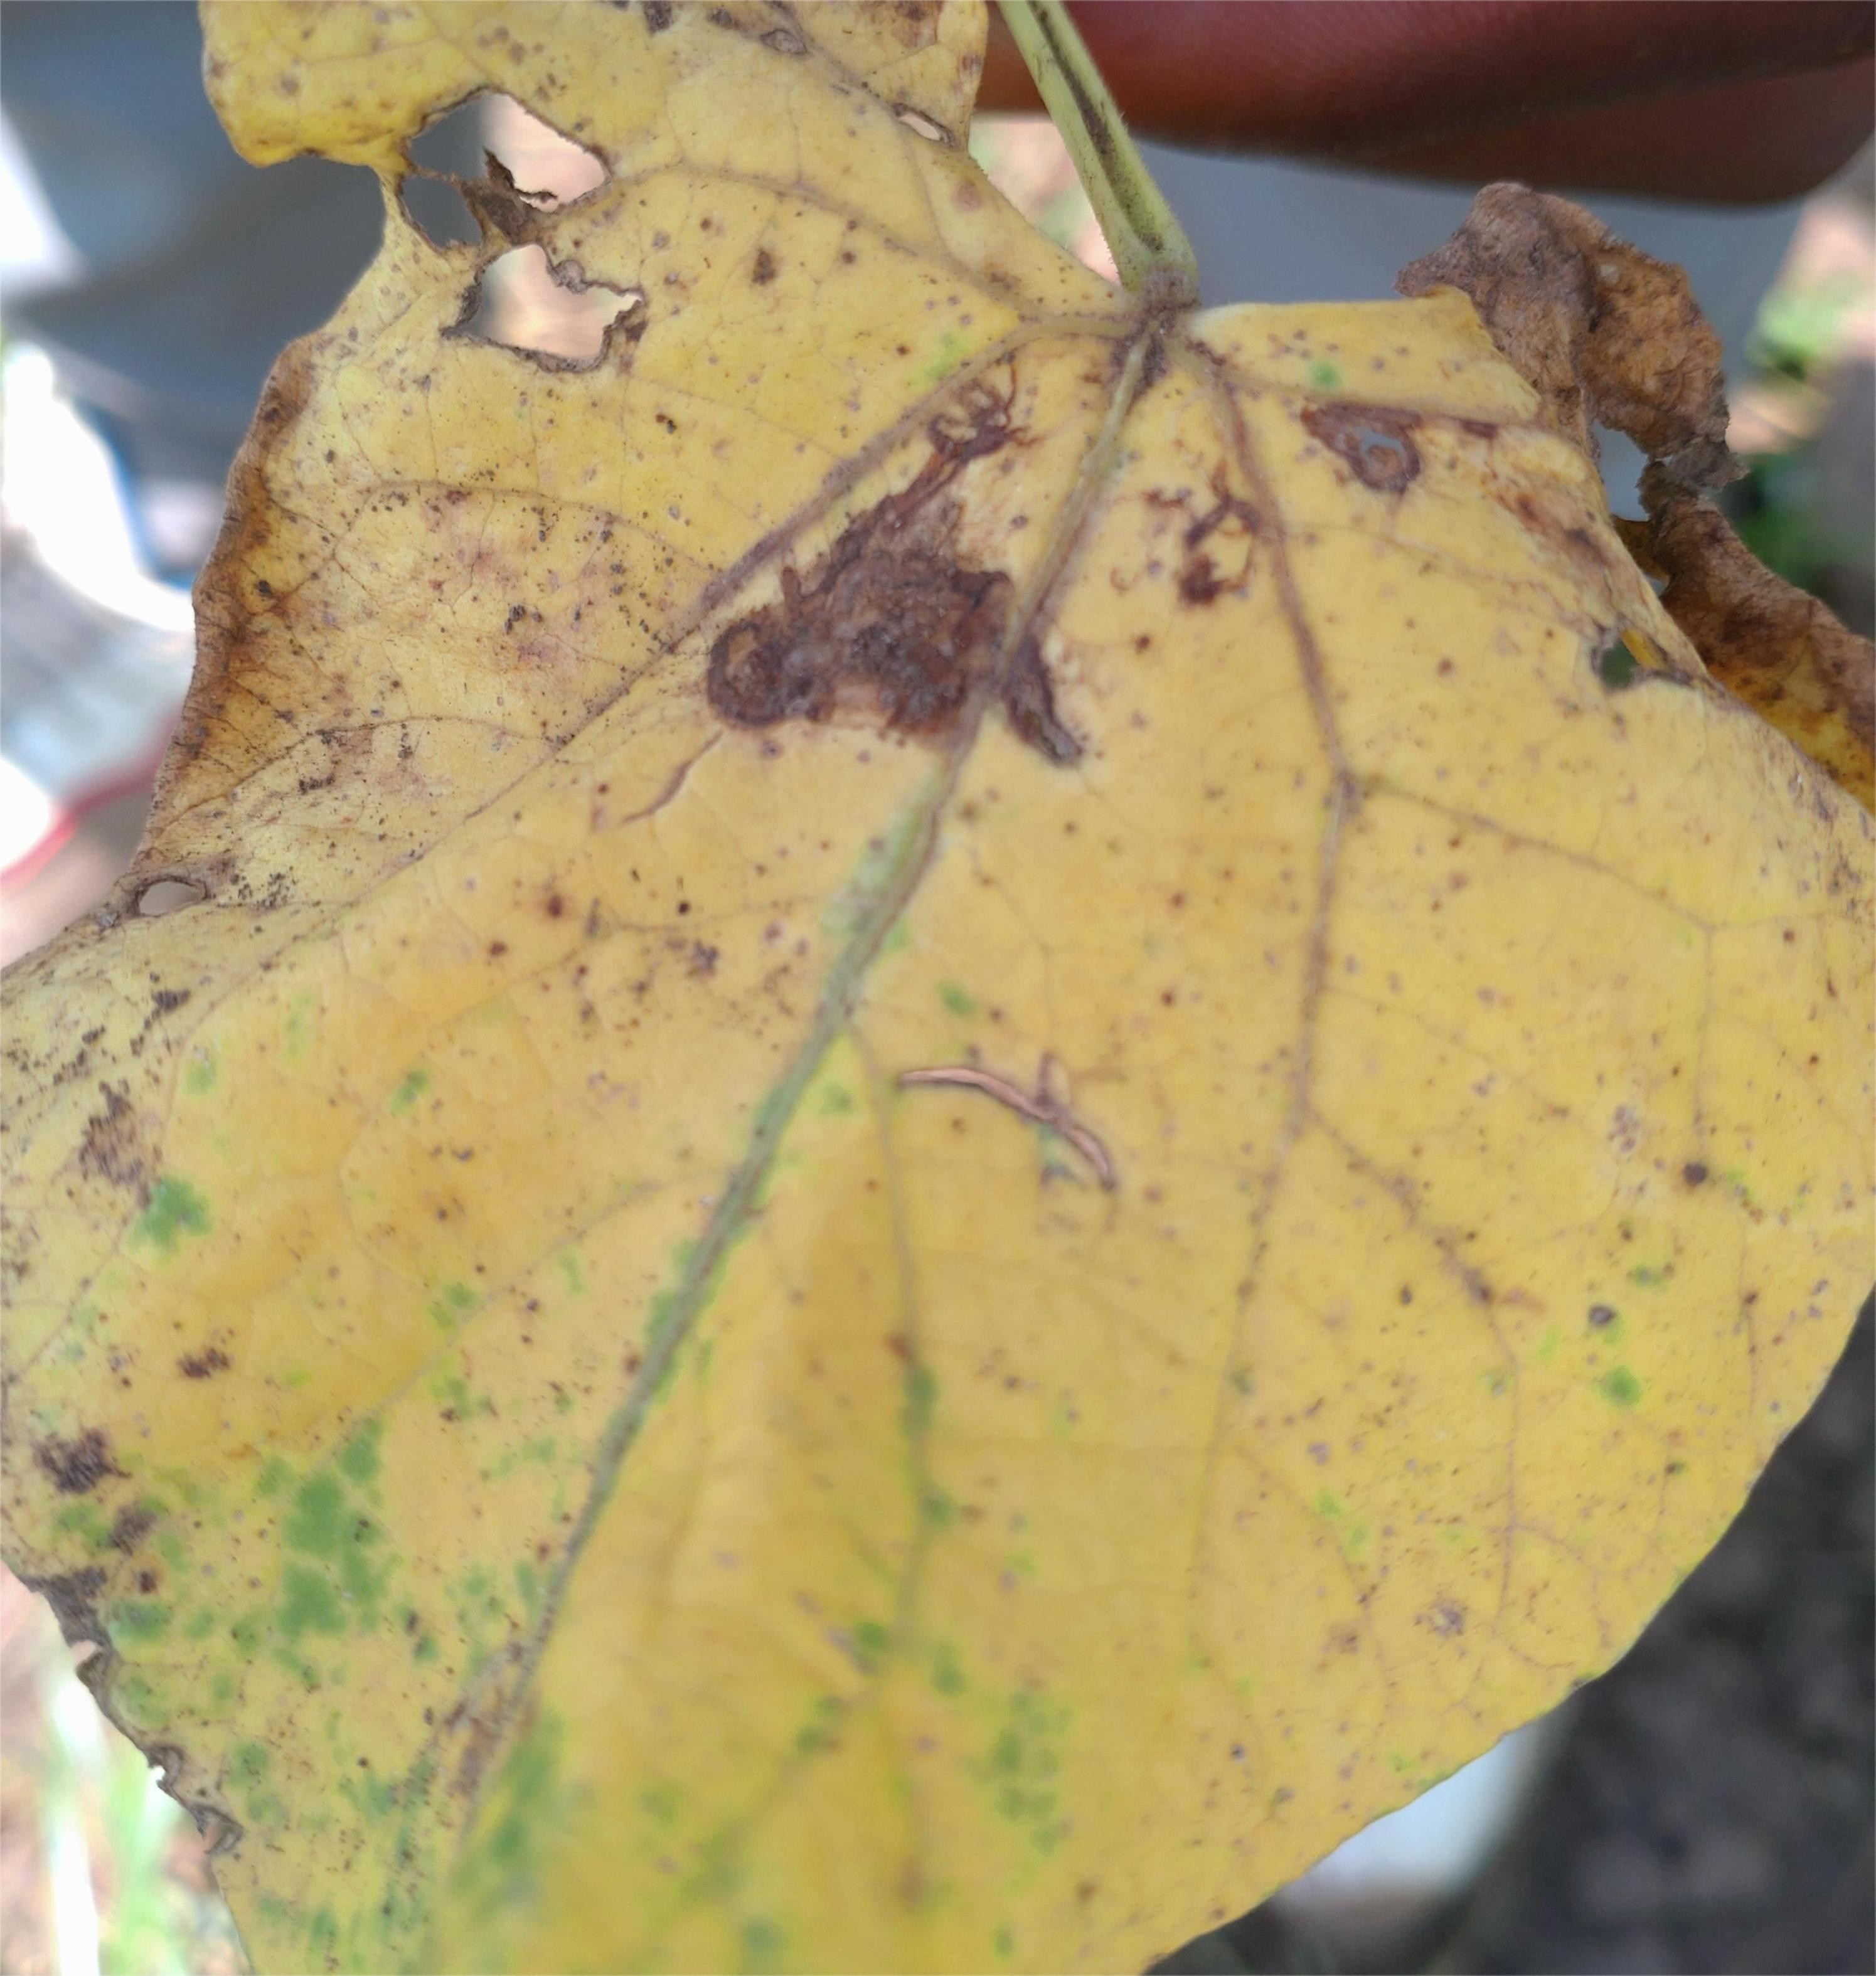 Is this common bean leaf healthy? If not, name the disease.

anthracnose
